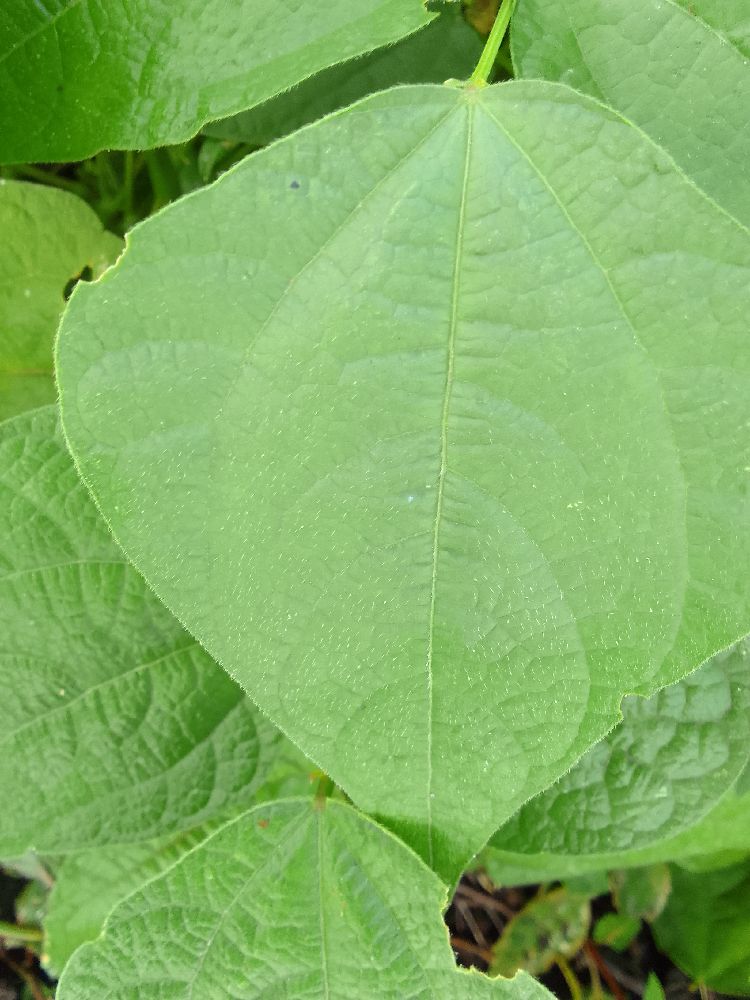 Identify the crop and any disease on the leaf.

common bean, healthy
